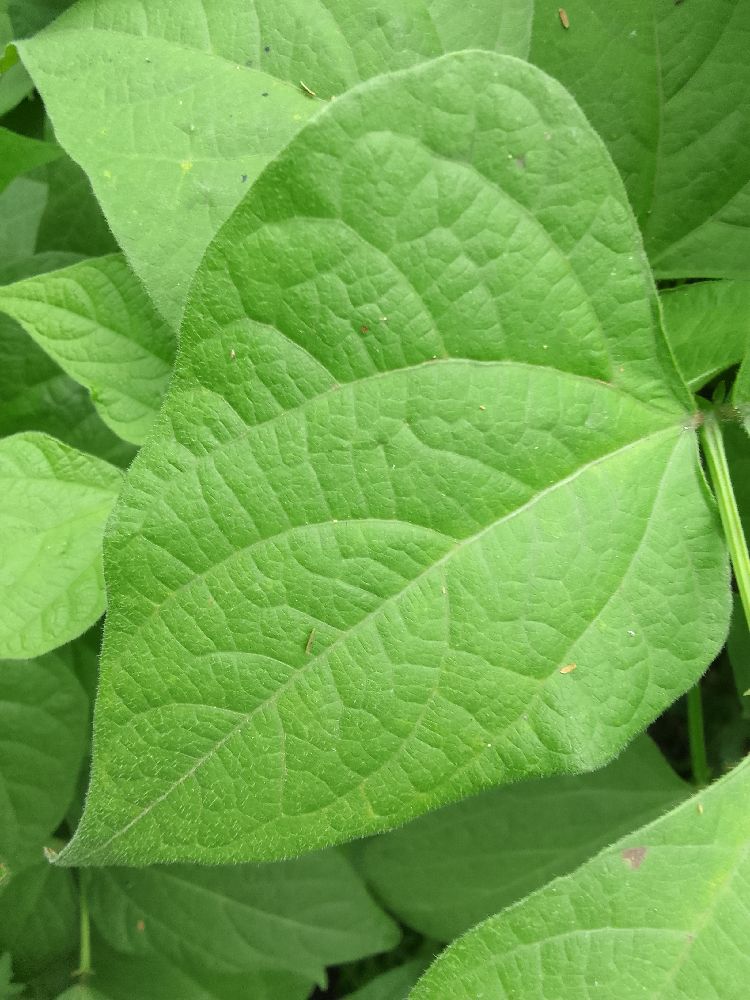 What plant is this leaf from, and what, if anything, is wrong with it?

common bean, healthy
